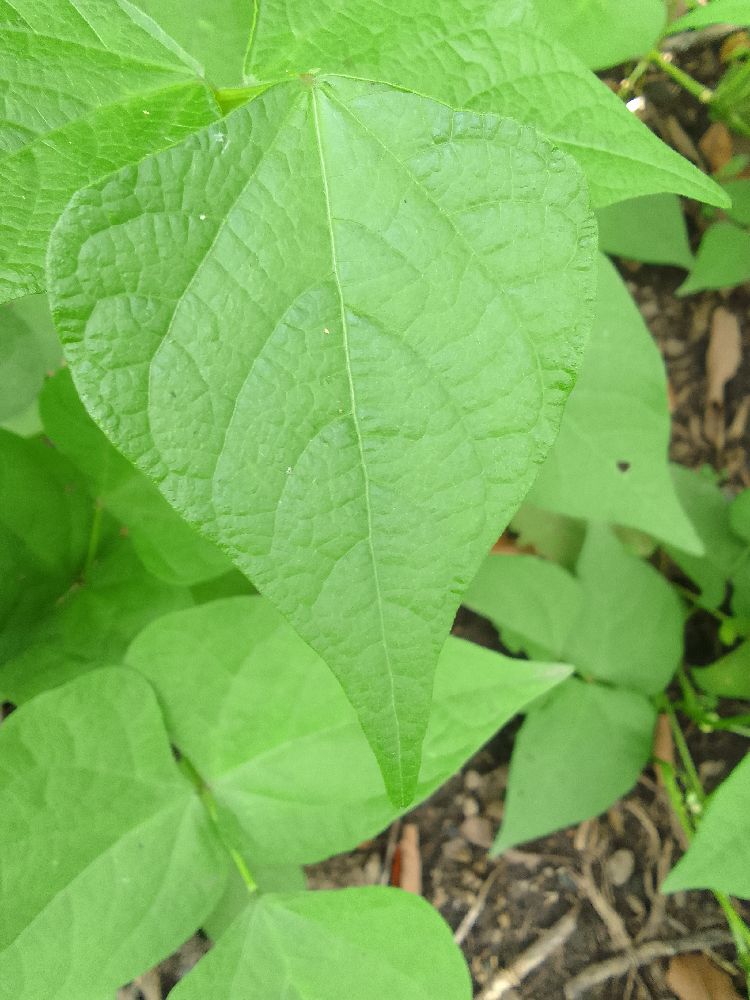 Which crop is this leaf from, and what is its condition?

common bean, healthy
